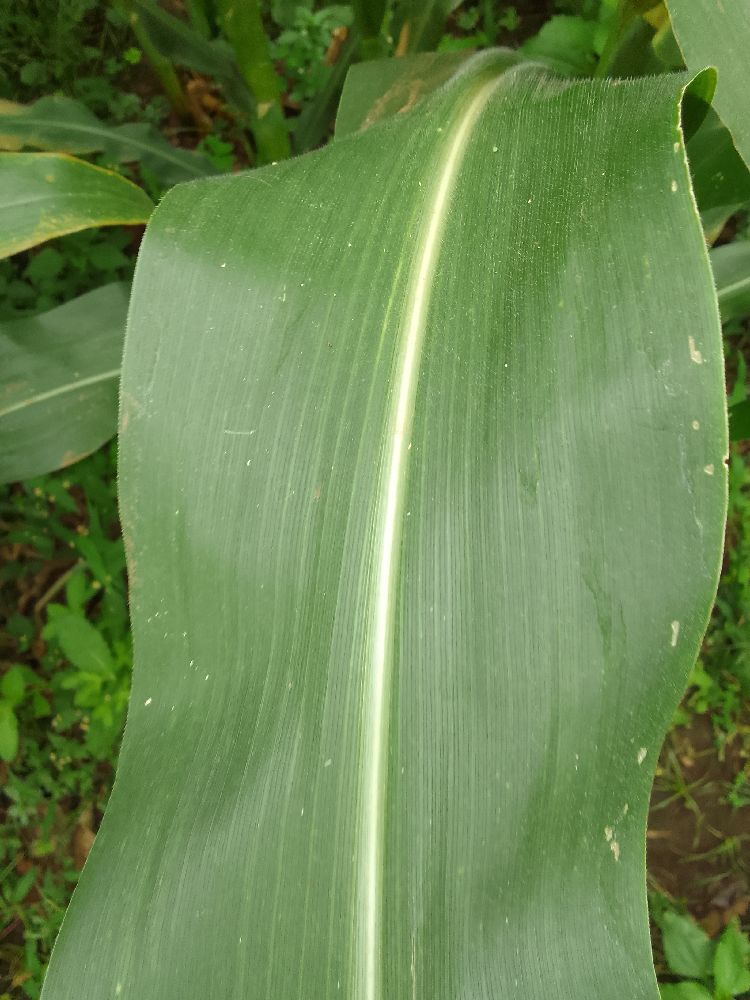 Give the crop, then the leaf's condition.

maize, healthy
